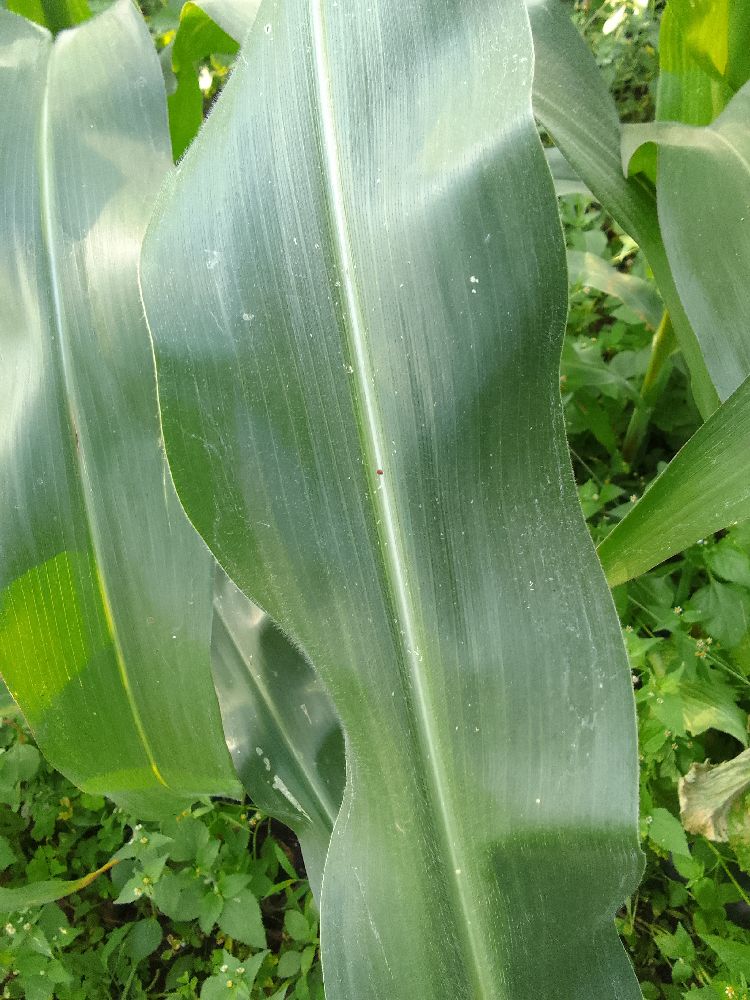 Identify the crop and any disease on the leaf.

maize, healthy
